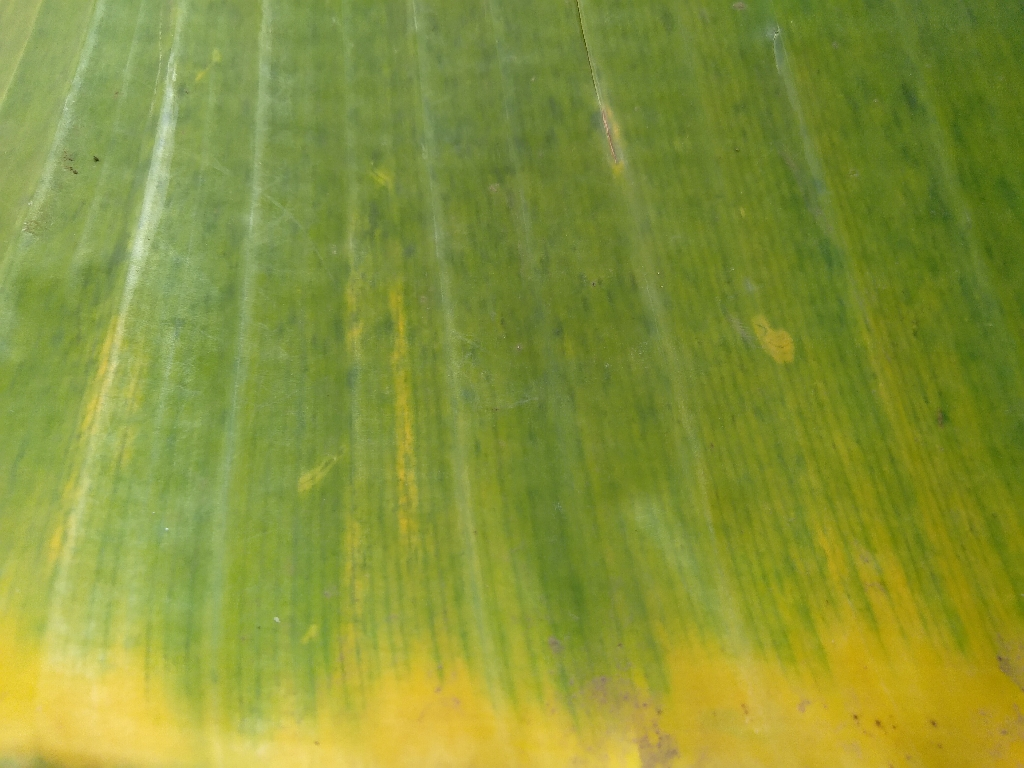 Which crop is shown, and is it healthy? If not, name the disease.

banana, fusarium wilt race 1
